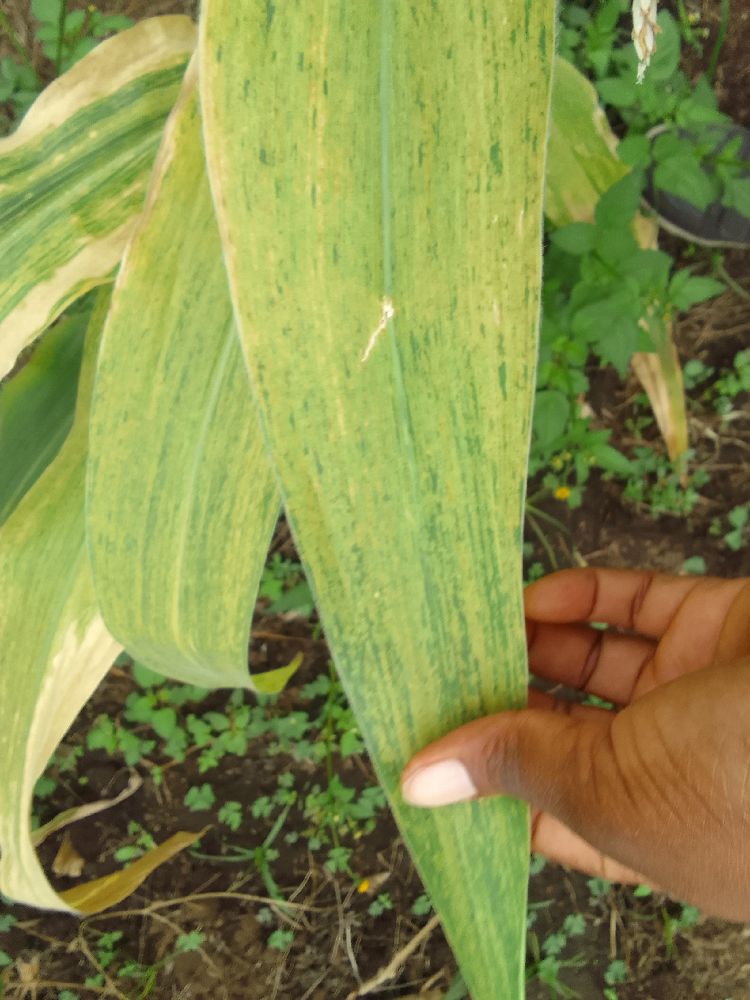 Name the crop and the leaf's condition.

maize, maize lethal necrosis
